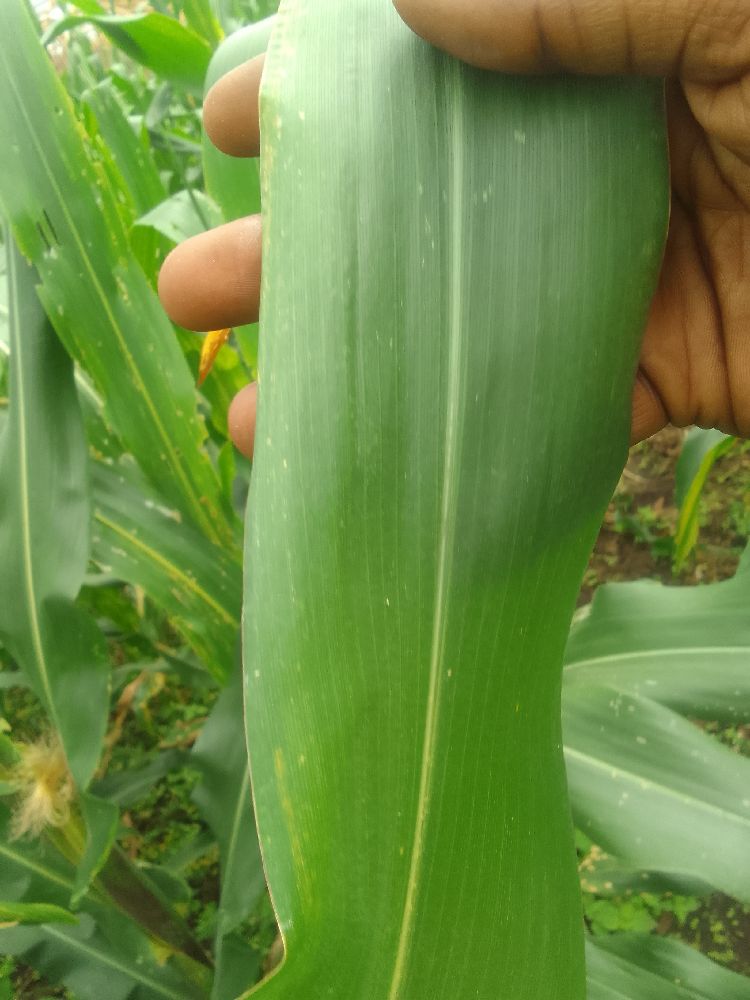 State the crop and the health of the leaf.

maize, healthy
